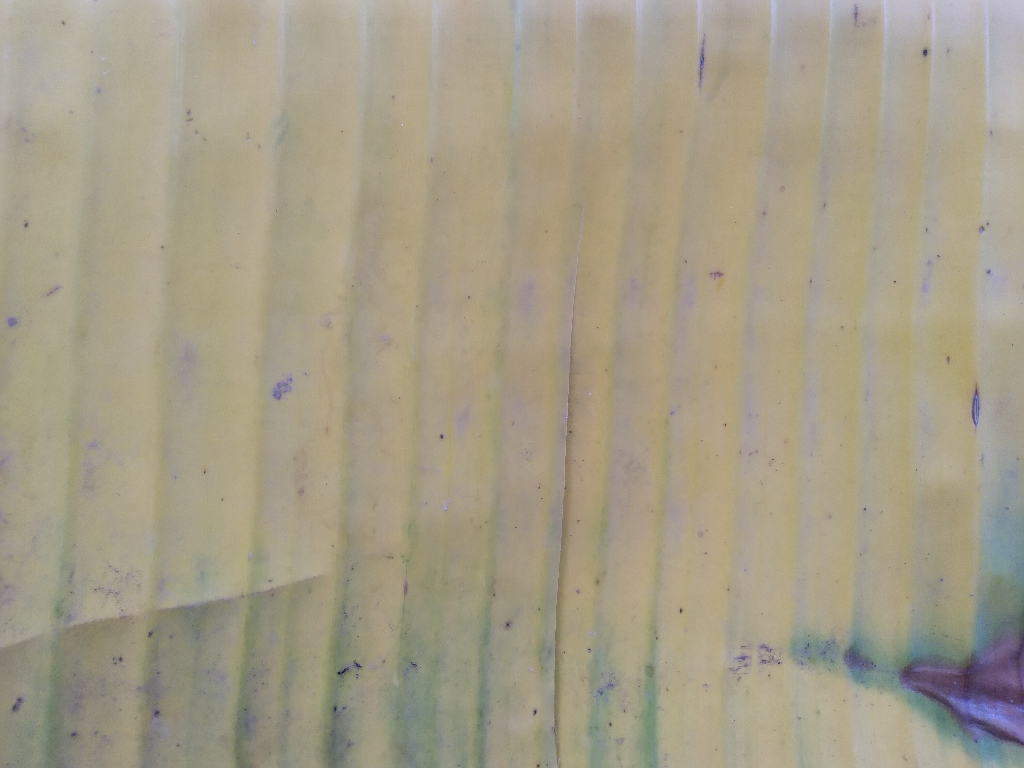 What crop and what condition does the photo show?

banana, fusarium wilt race 1
